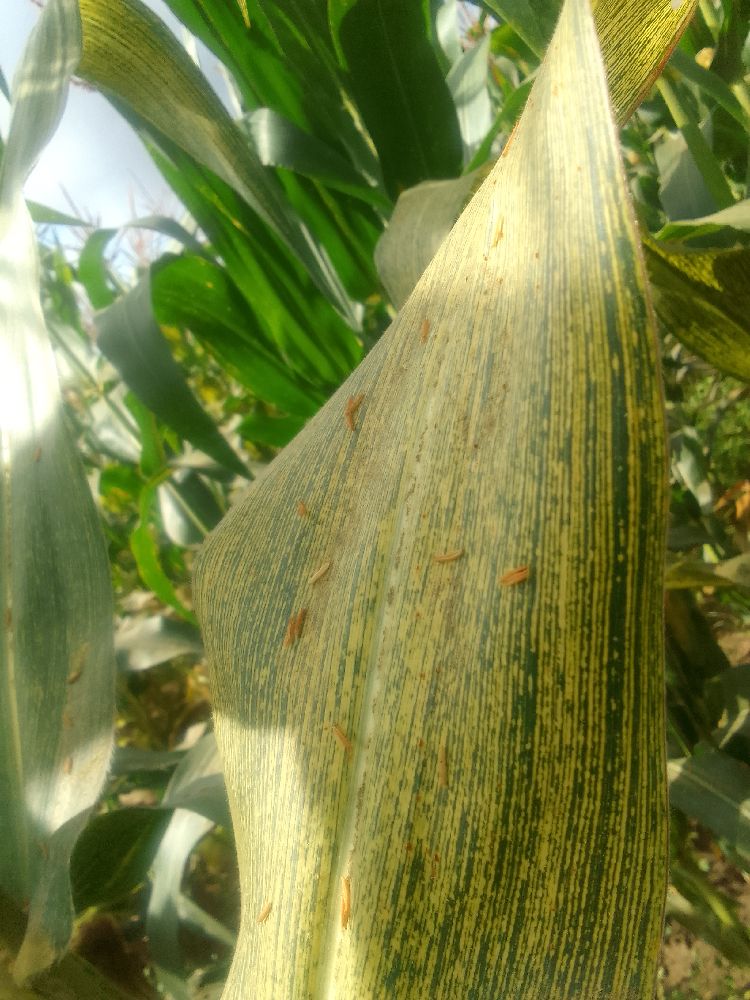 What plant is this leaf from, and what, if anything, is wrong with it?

maize, maize streak virus
